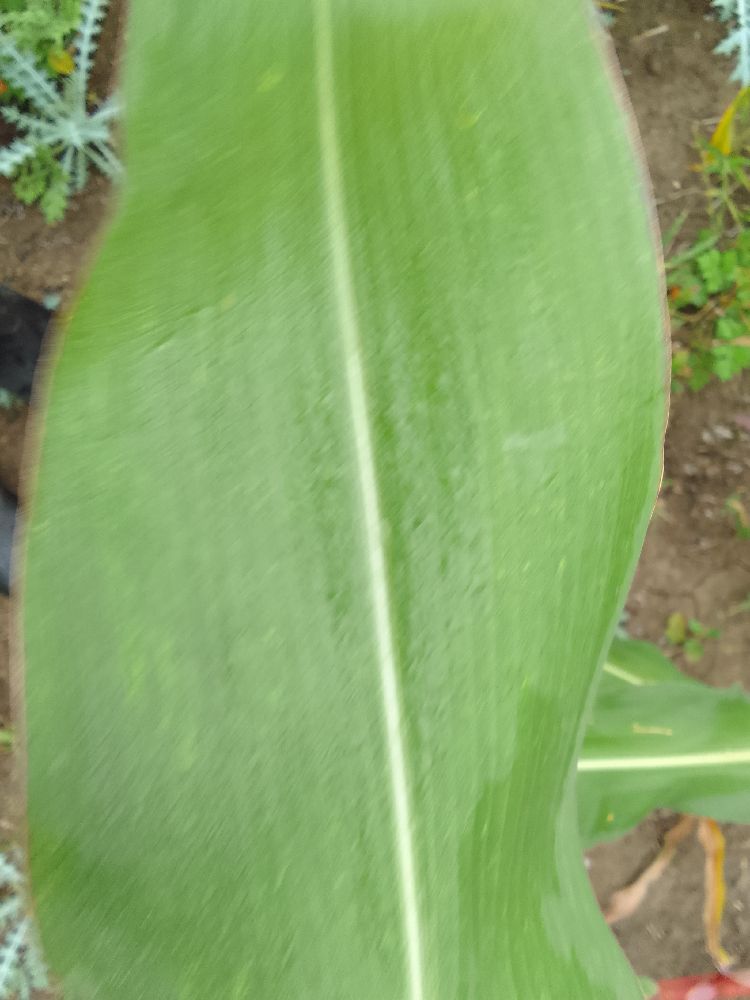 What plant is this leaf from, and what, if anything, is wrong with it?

maize, healthy
